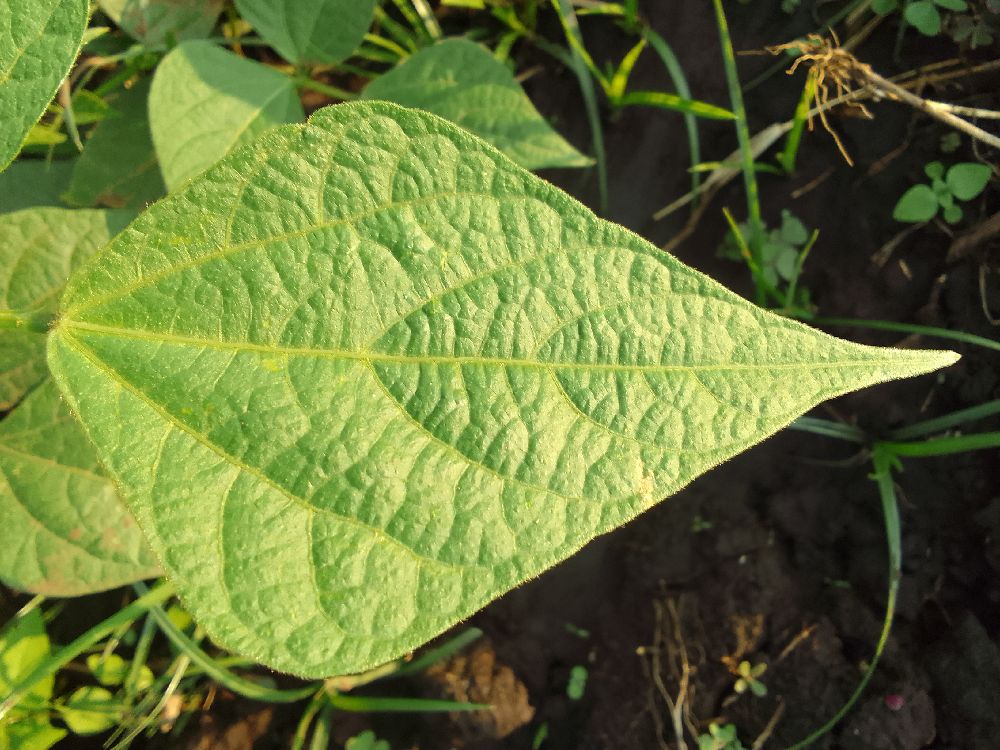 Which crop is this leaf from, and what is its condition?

common bean, healthy
